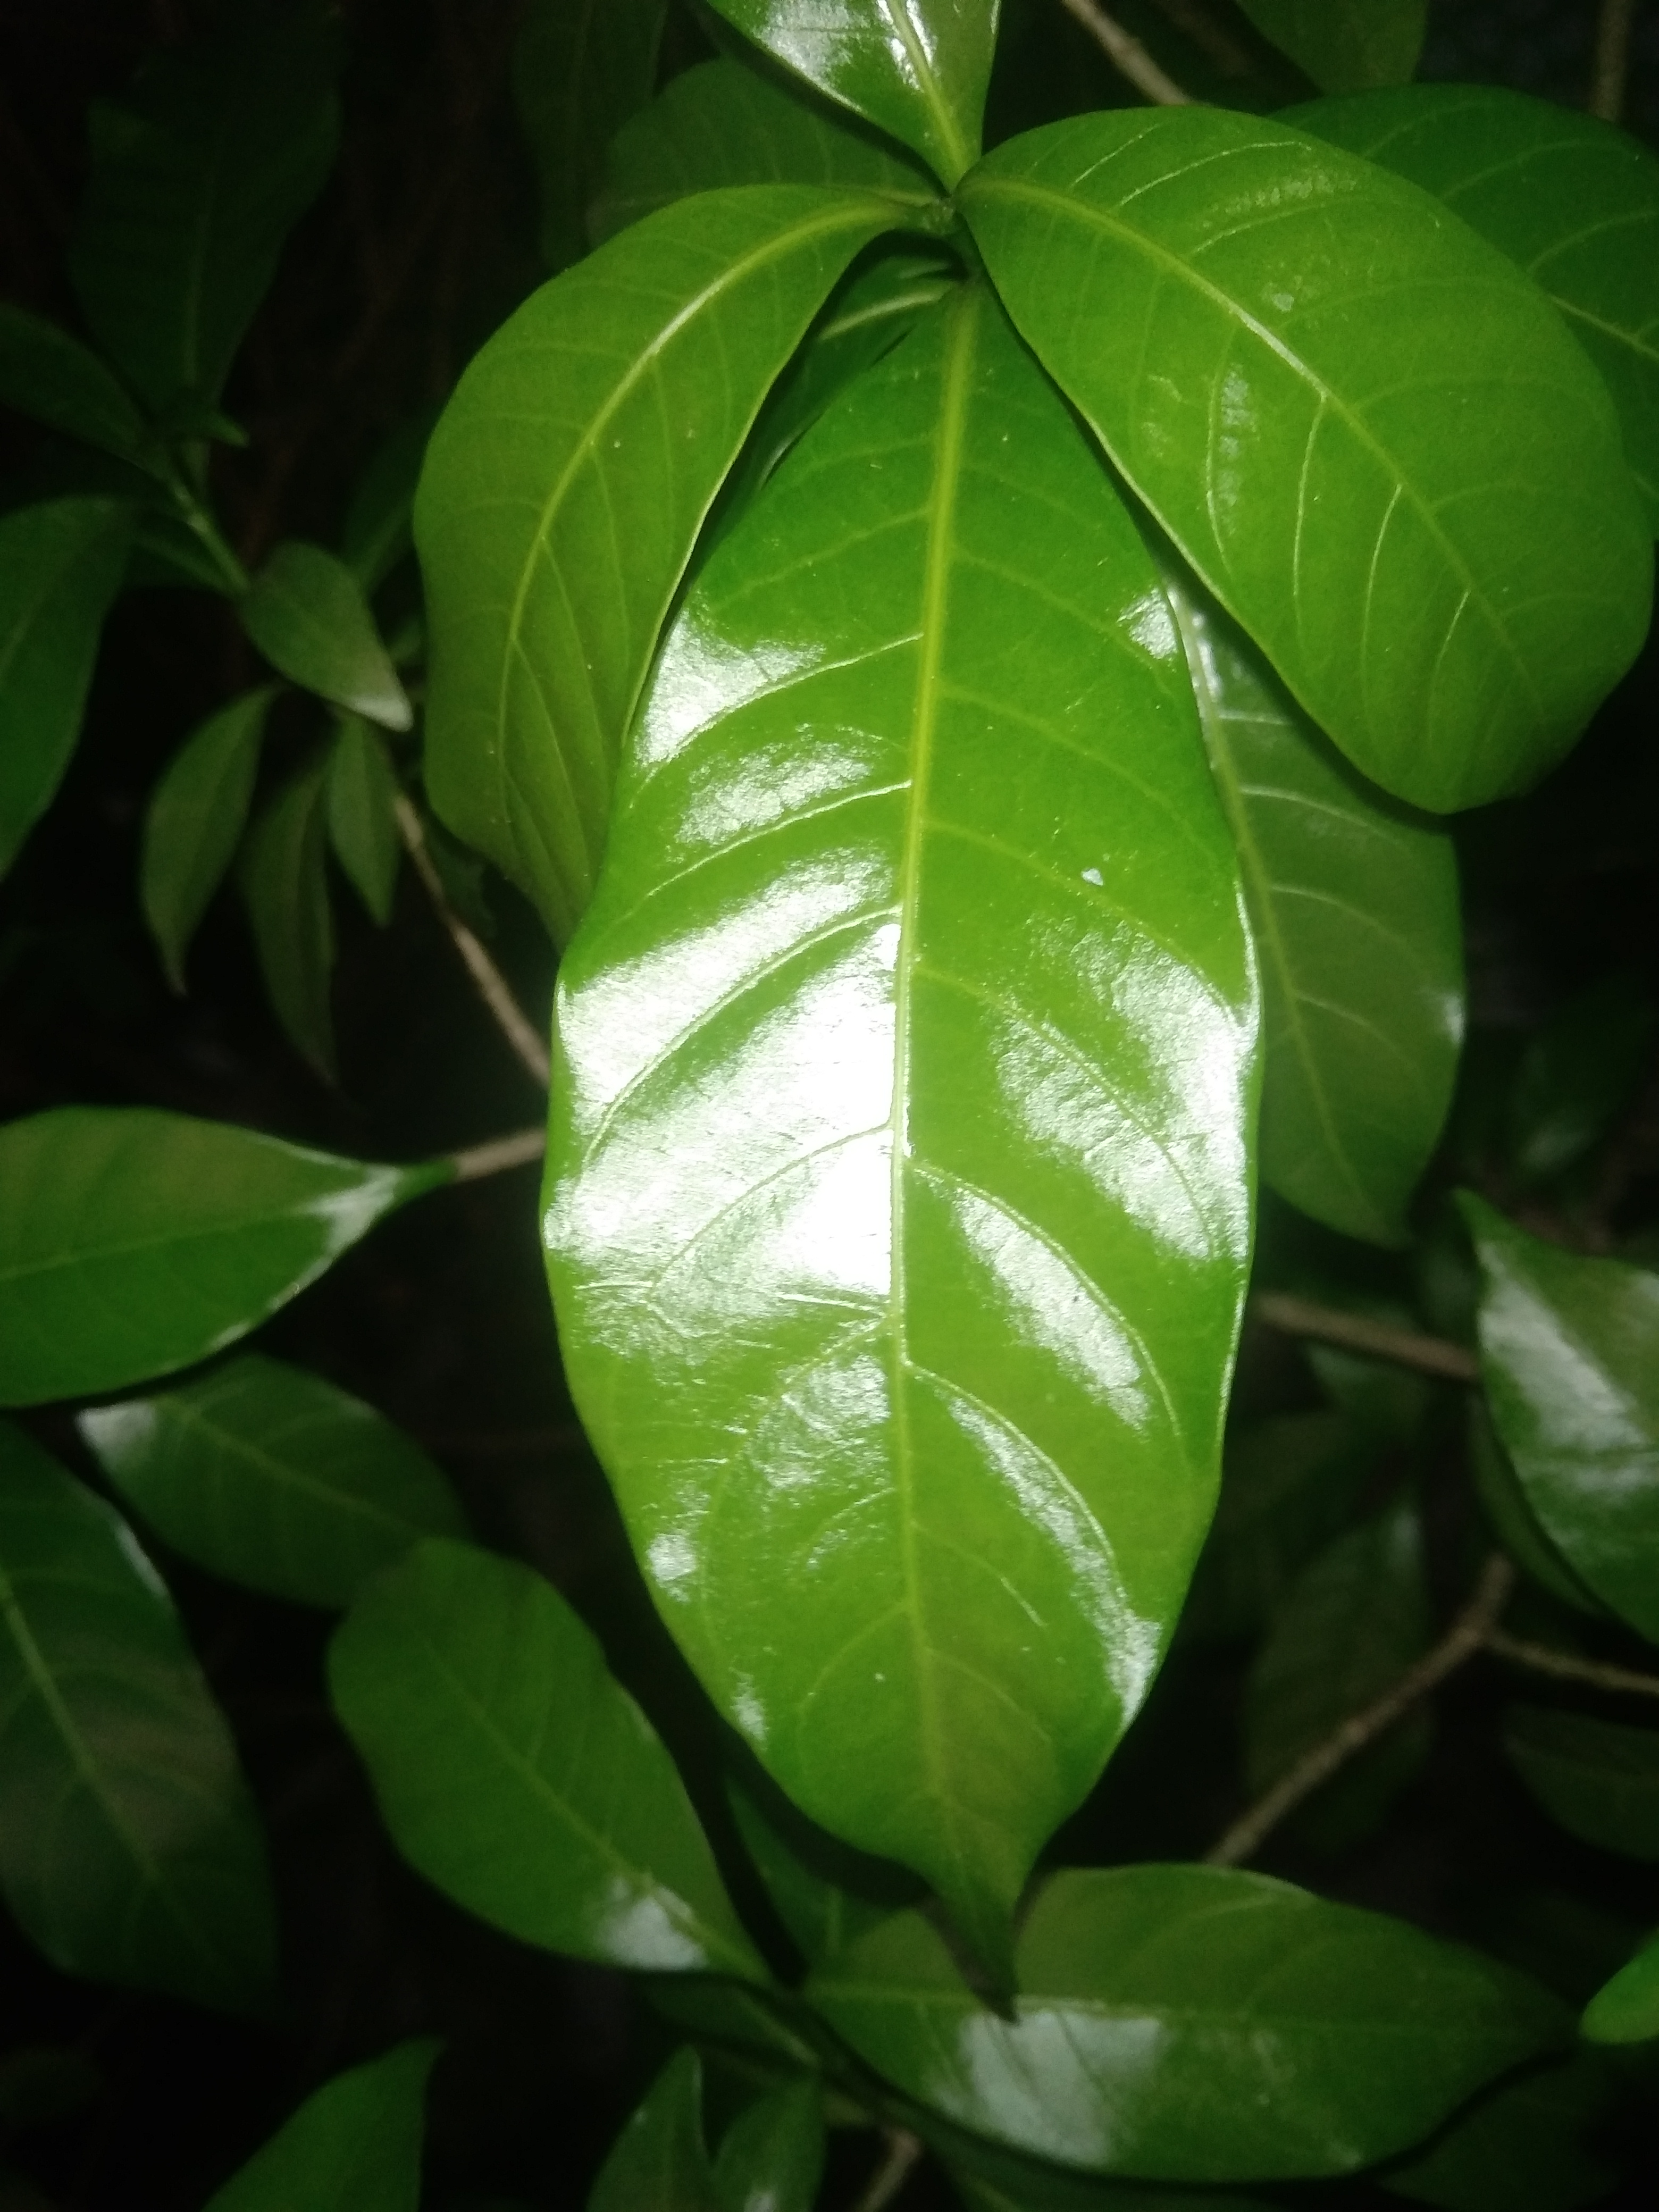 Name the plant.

togor
